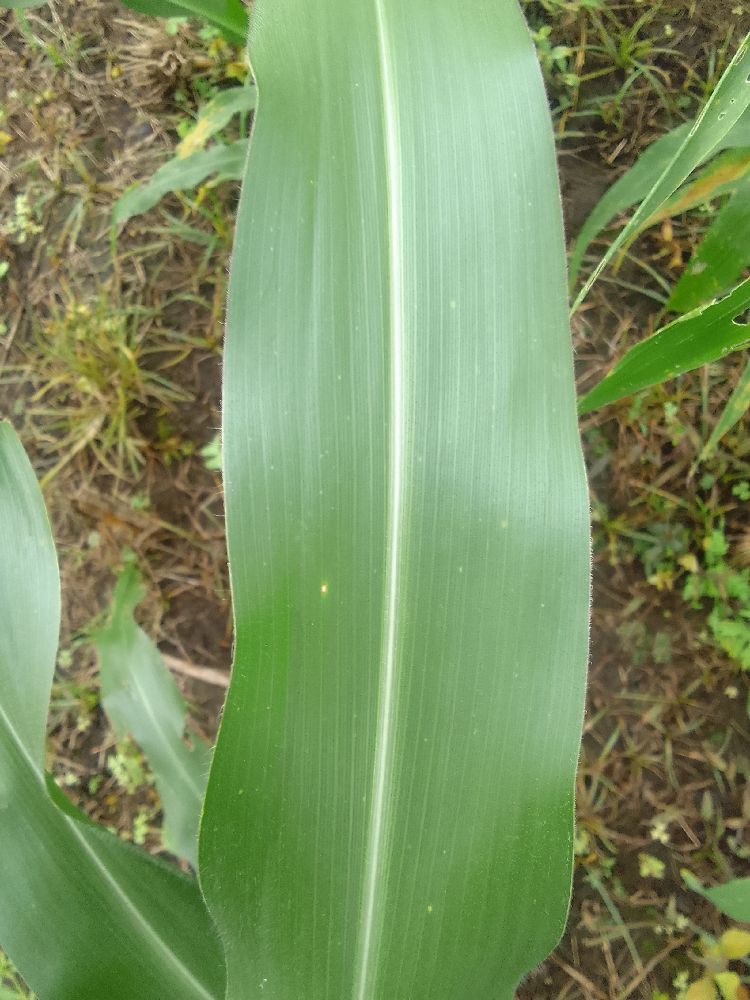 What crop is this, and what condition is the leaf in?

maize, healthy
